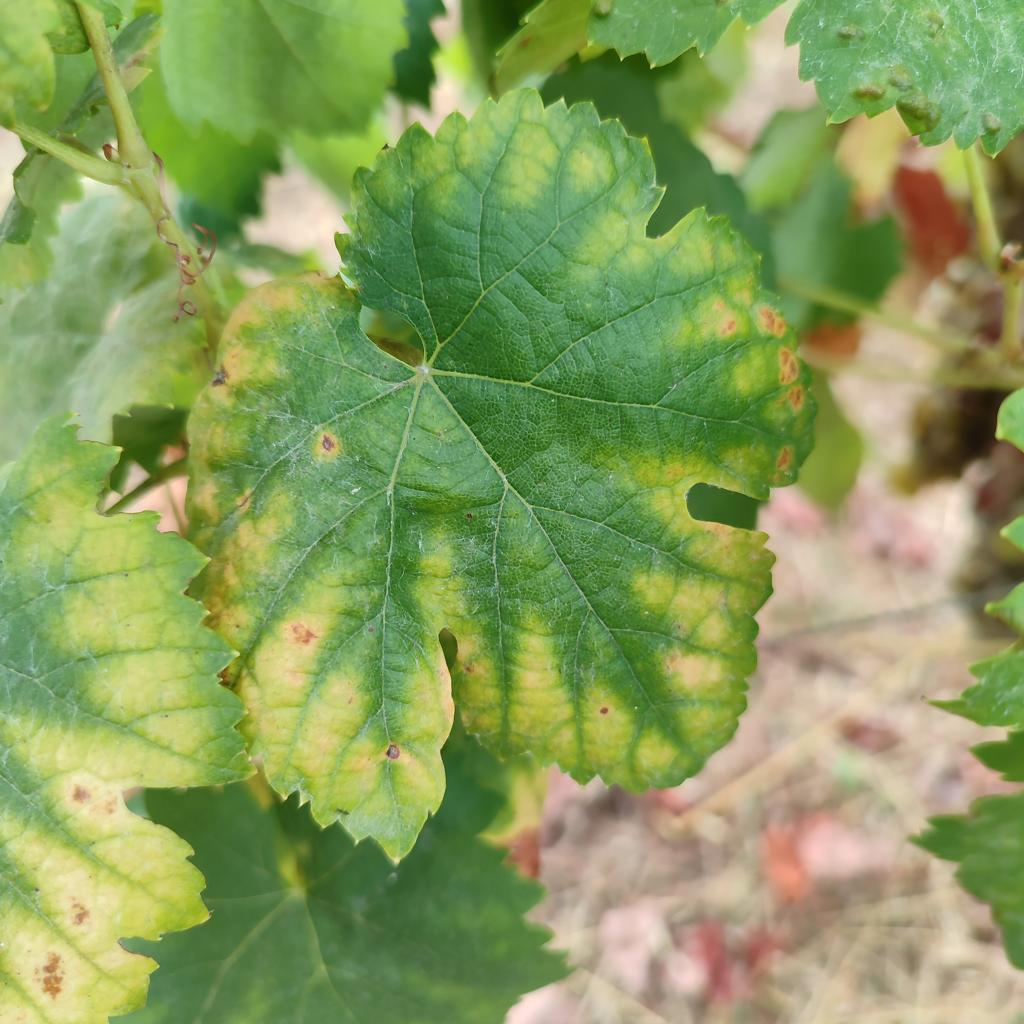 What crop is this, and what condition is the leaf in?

grapevine, esca complex
